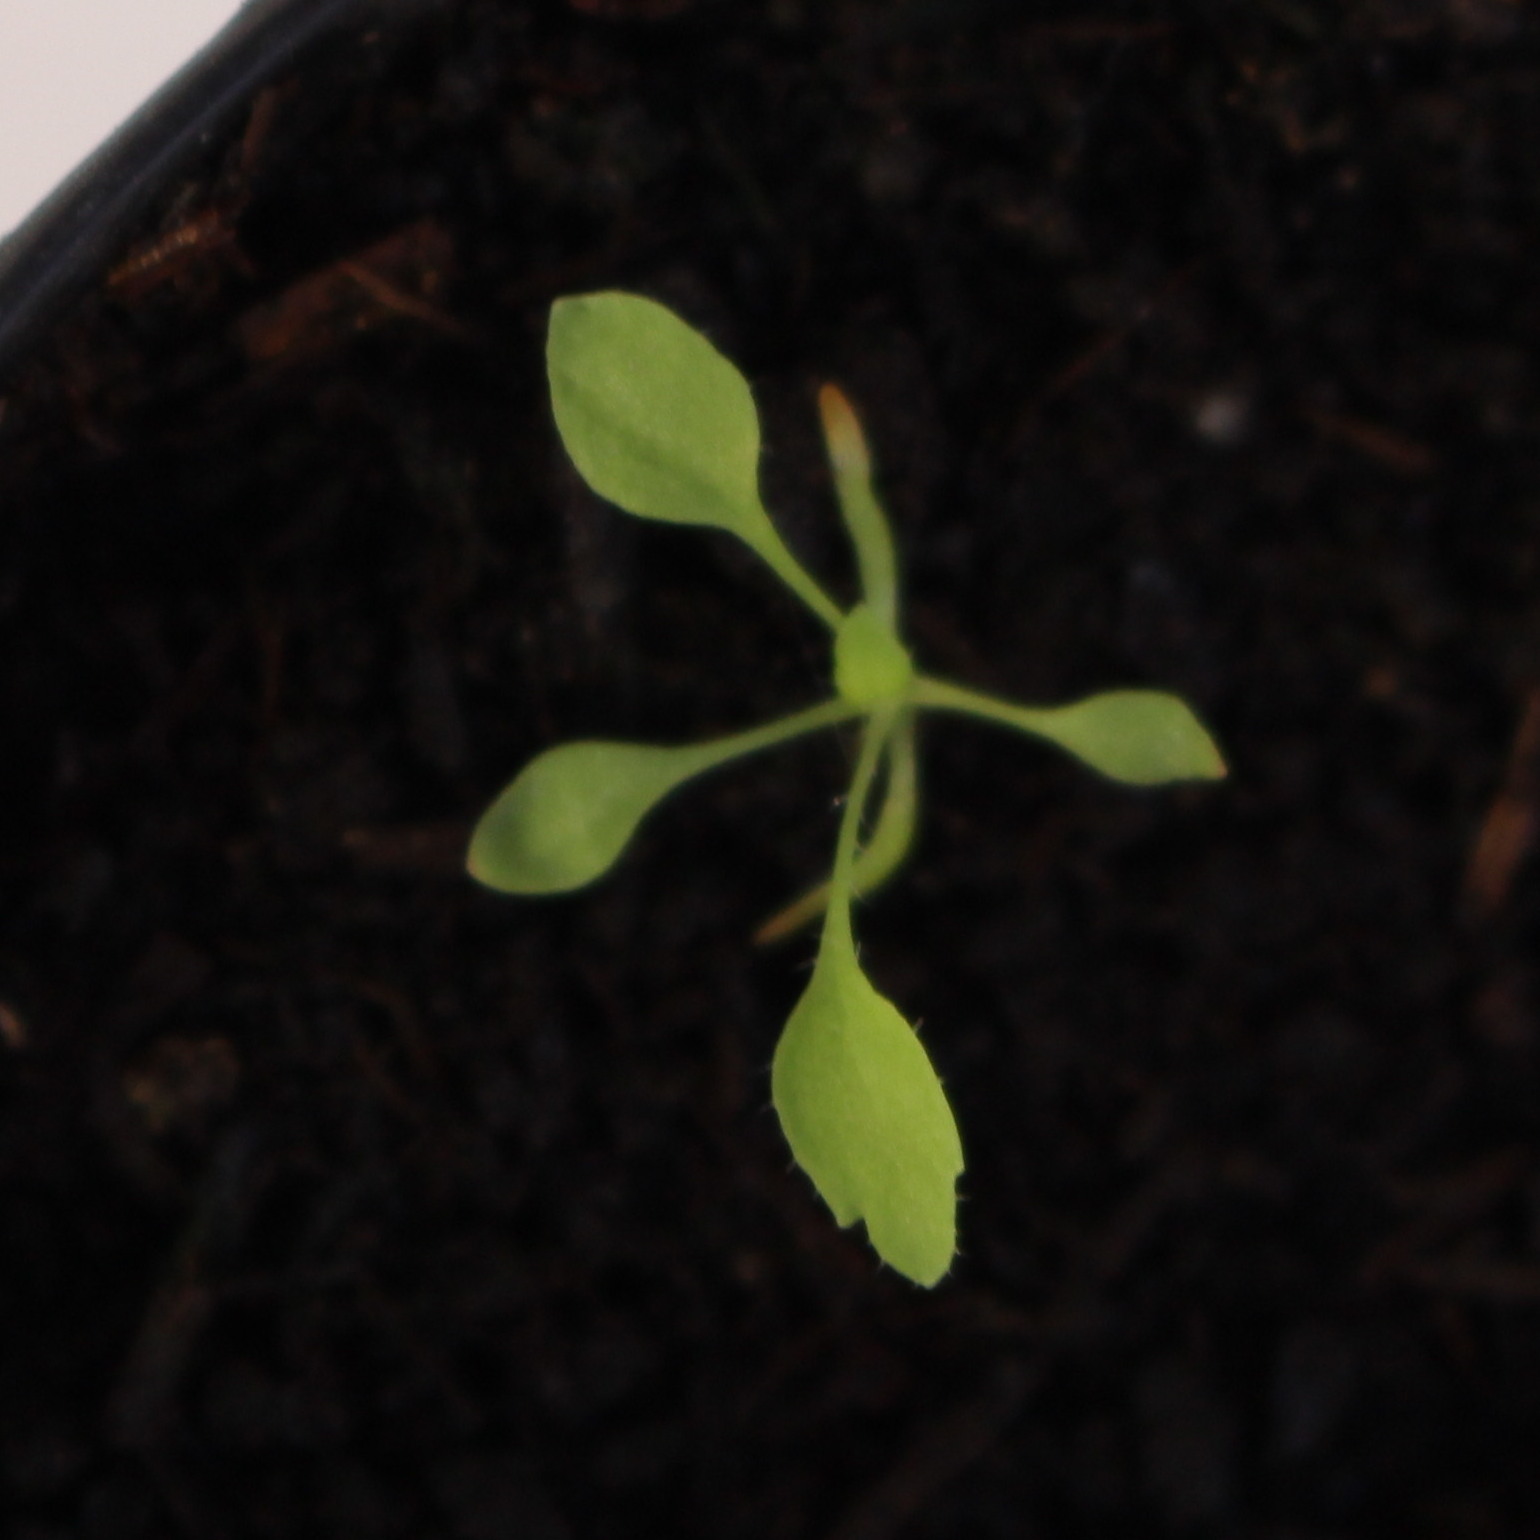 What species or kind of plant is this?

Papaver rhoeas
